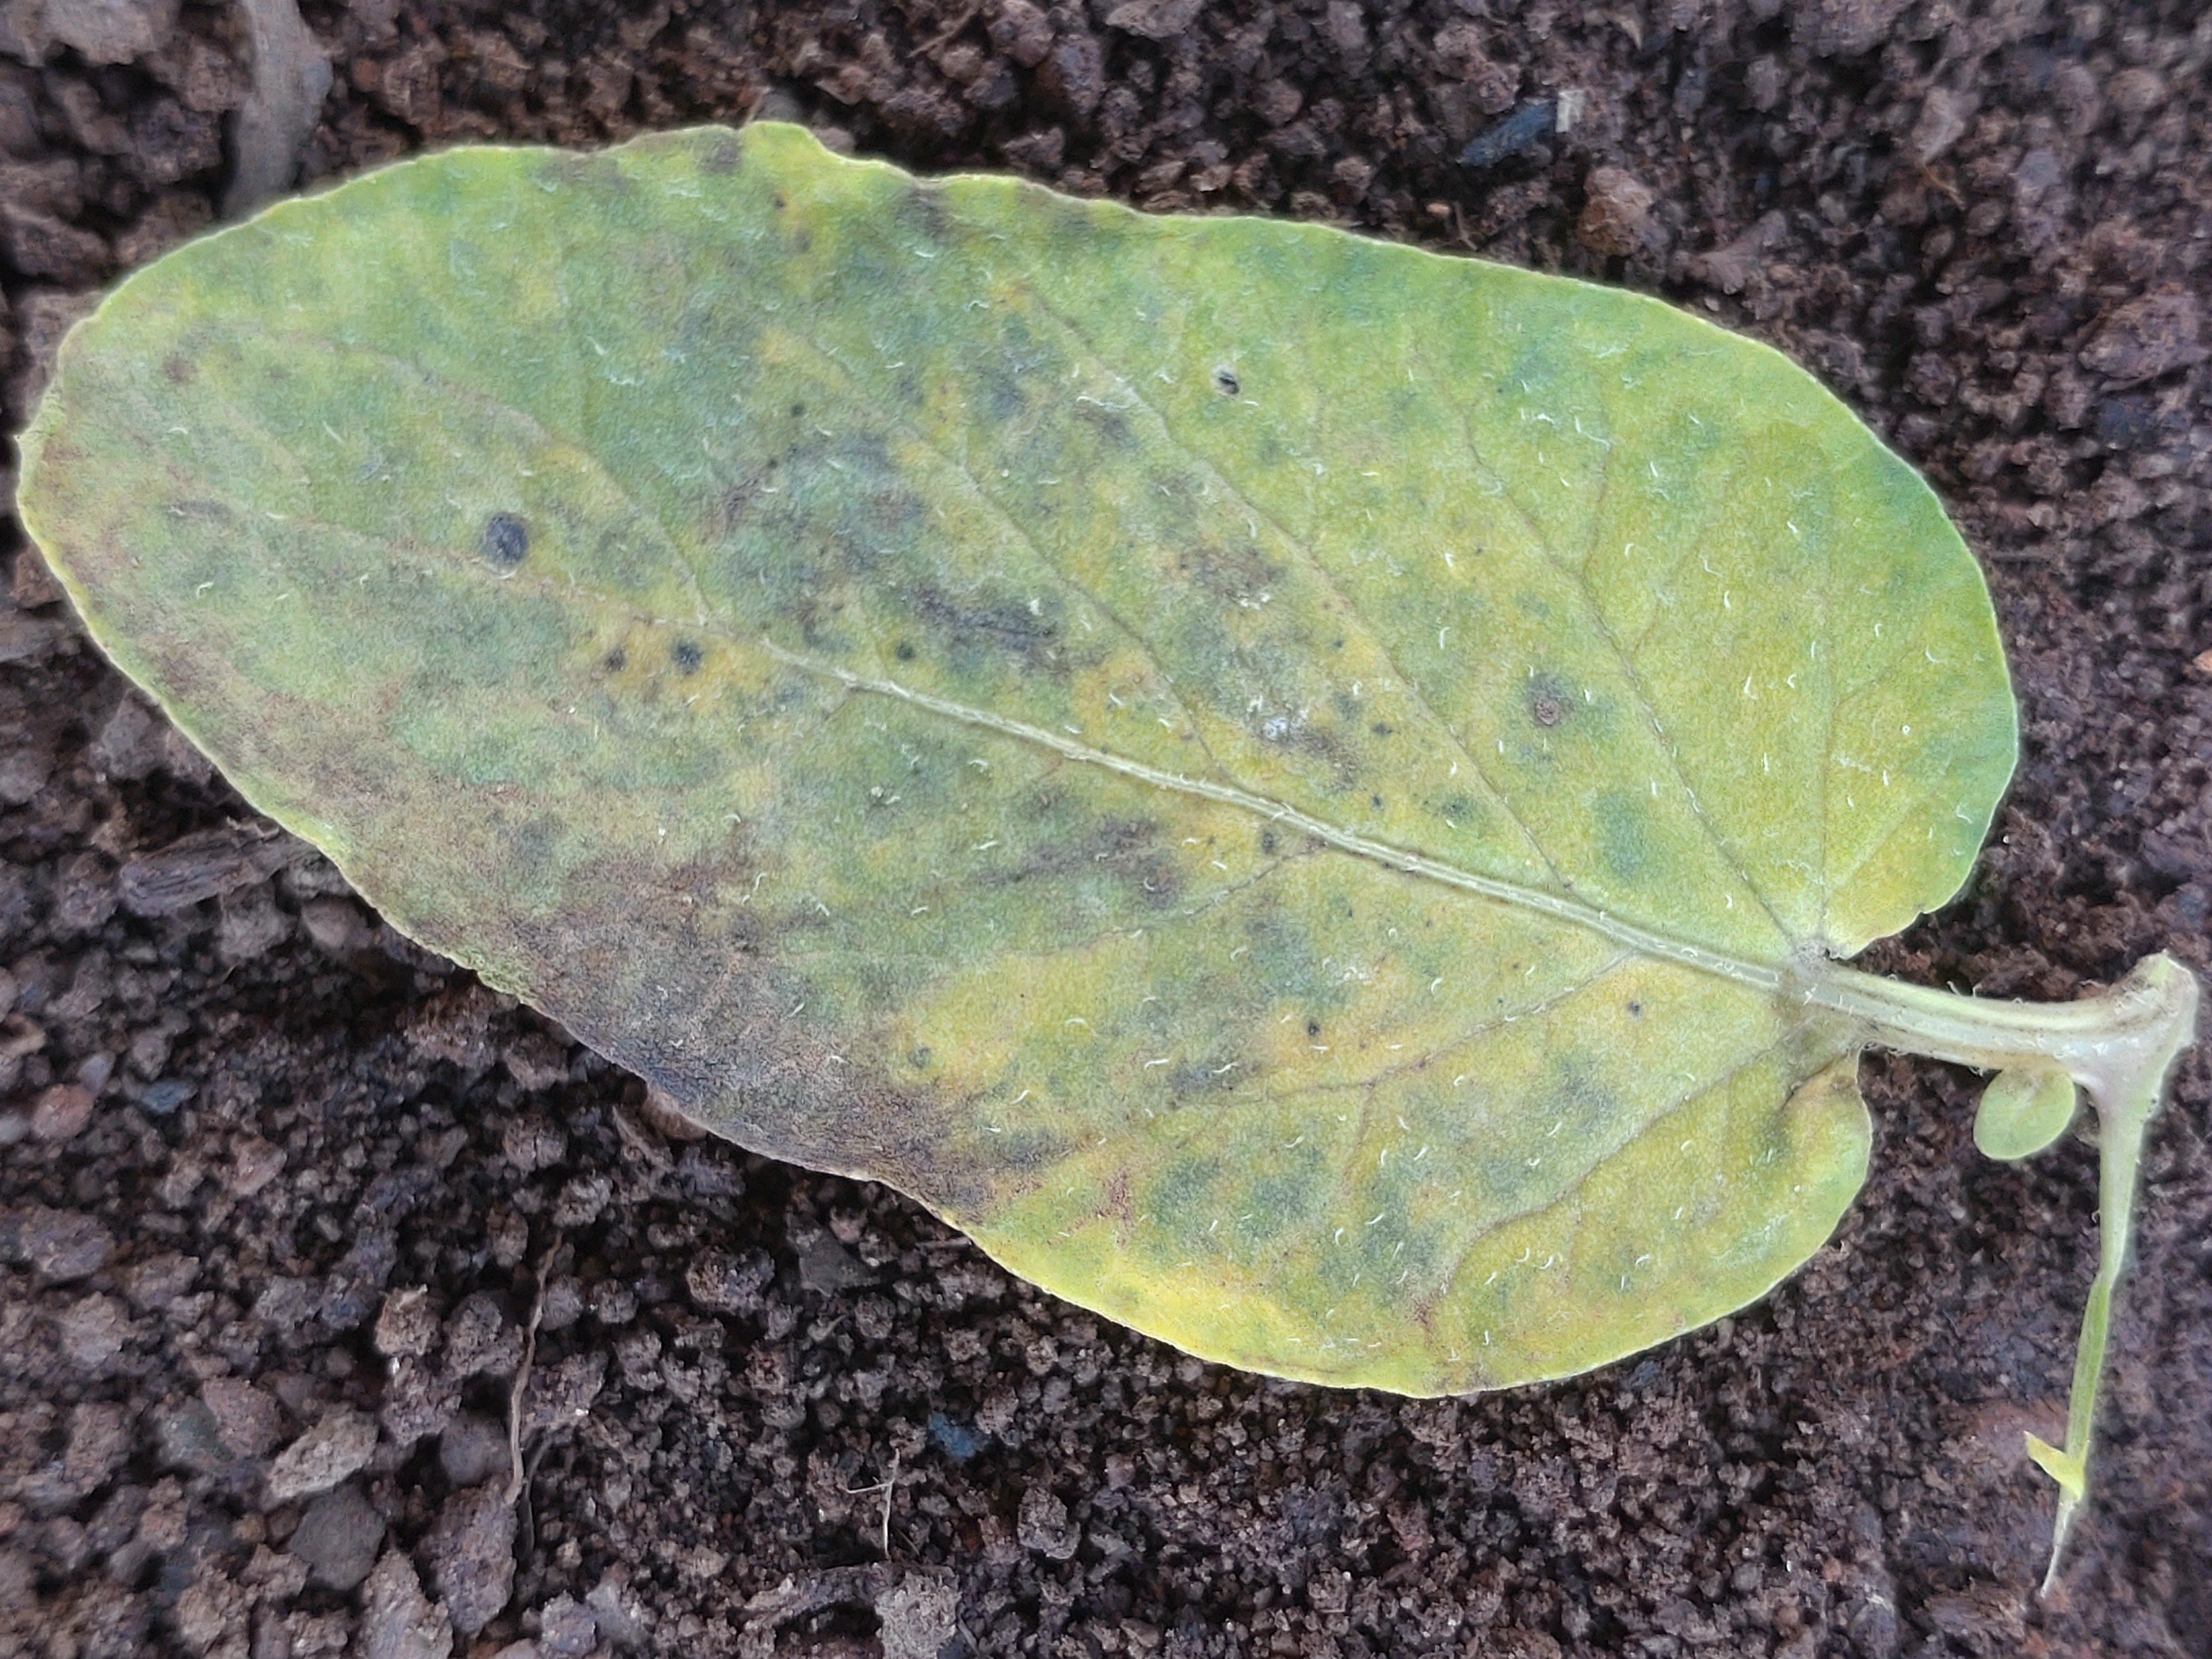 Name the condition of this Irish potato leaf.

late blight
